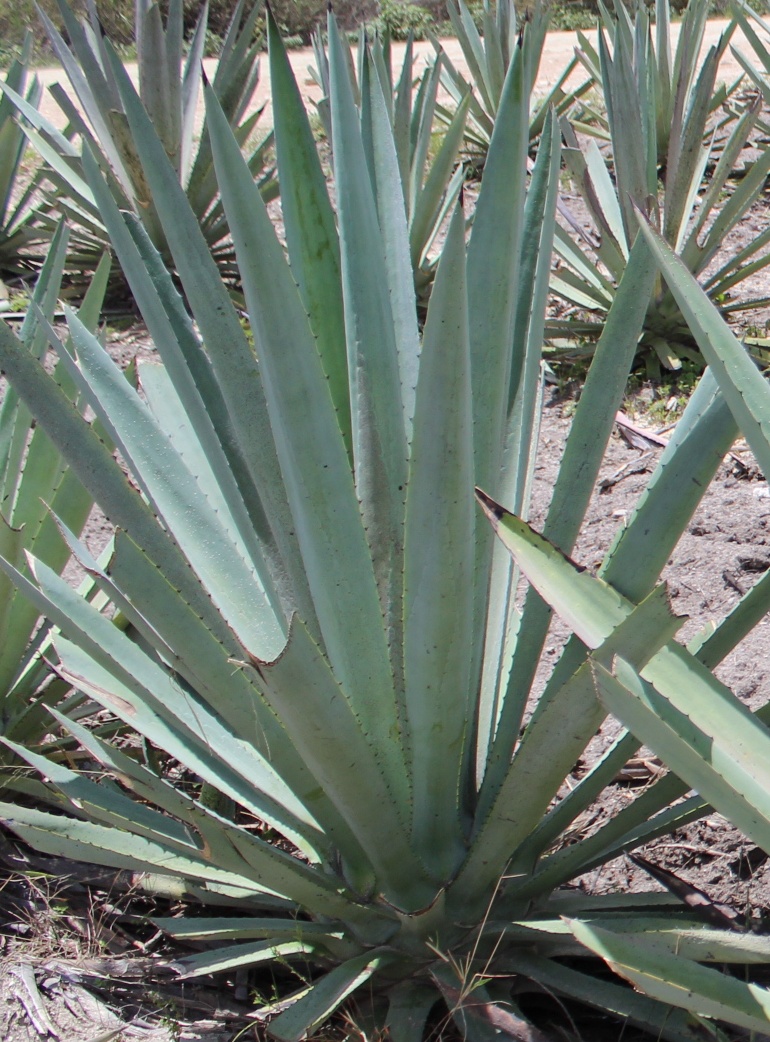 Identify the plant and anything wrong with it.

agave, healthy
